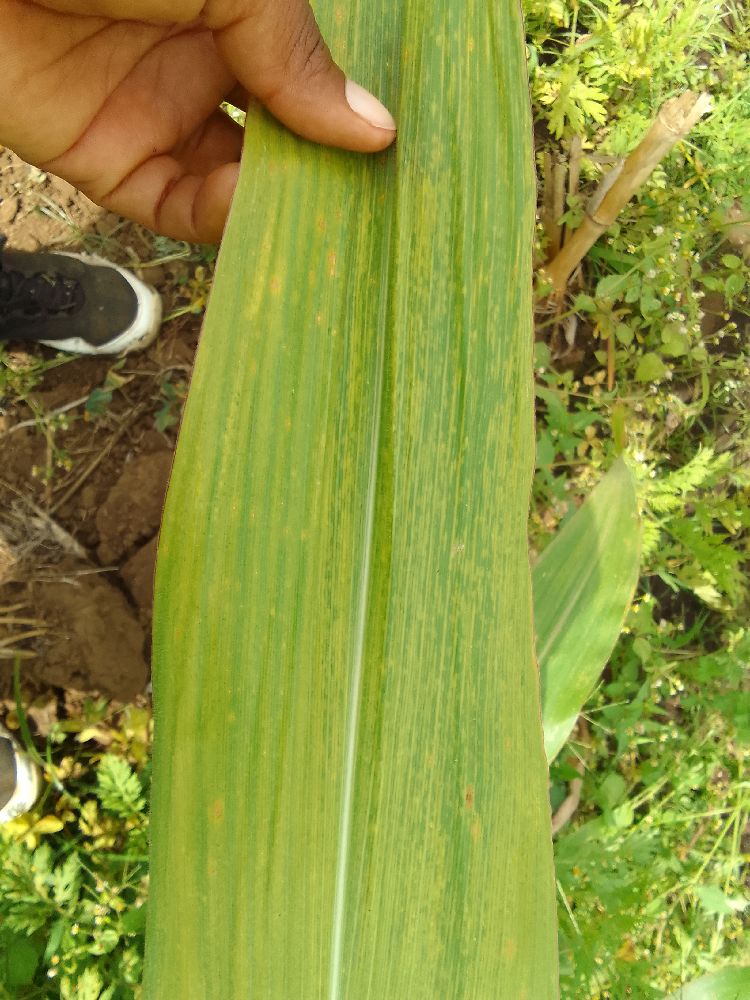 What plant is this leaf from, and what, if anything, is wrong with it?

maize, maize lethal necrosis
